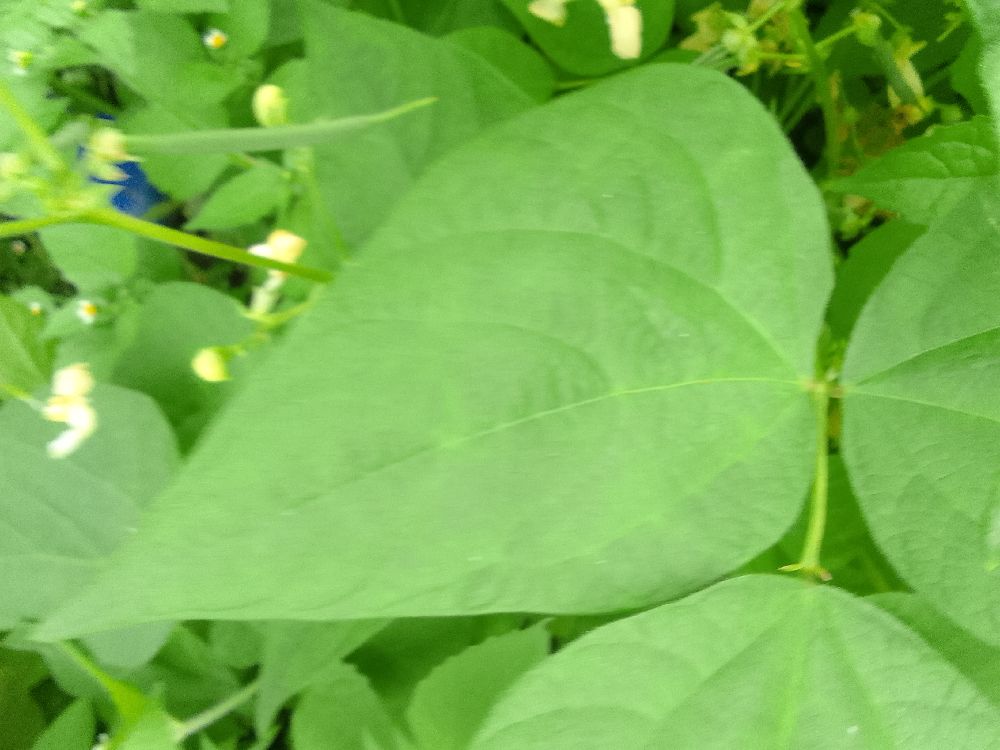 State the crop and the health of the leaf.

common bean, healthy
